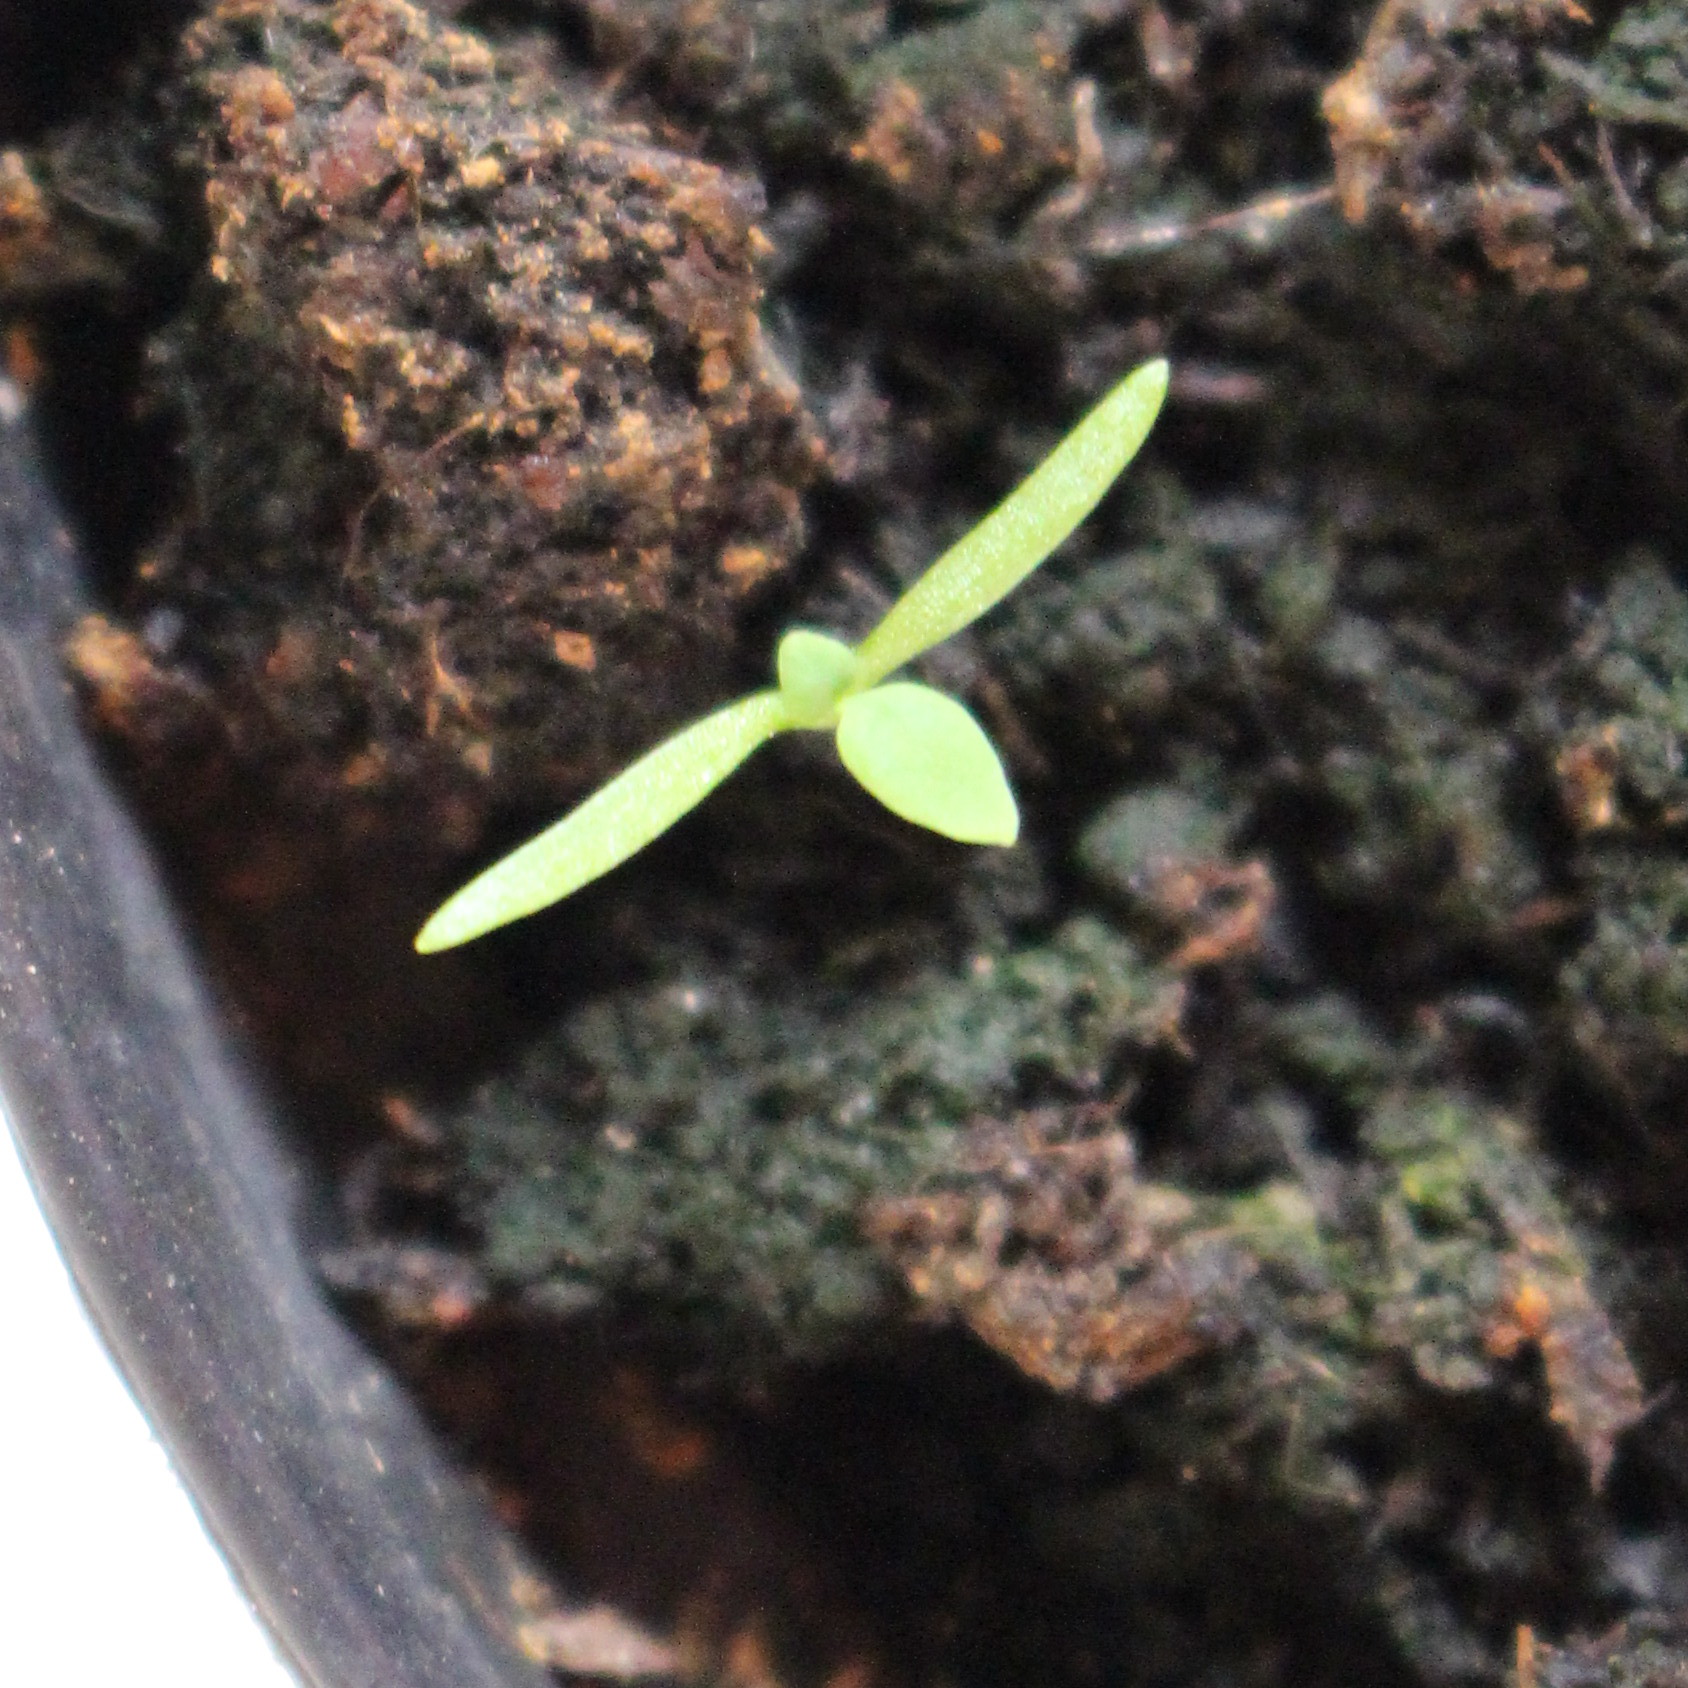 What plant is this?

Papaver rhoeas
